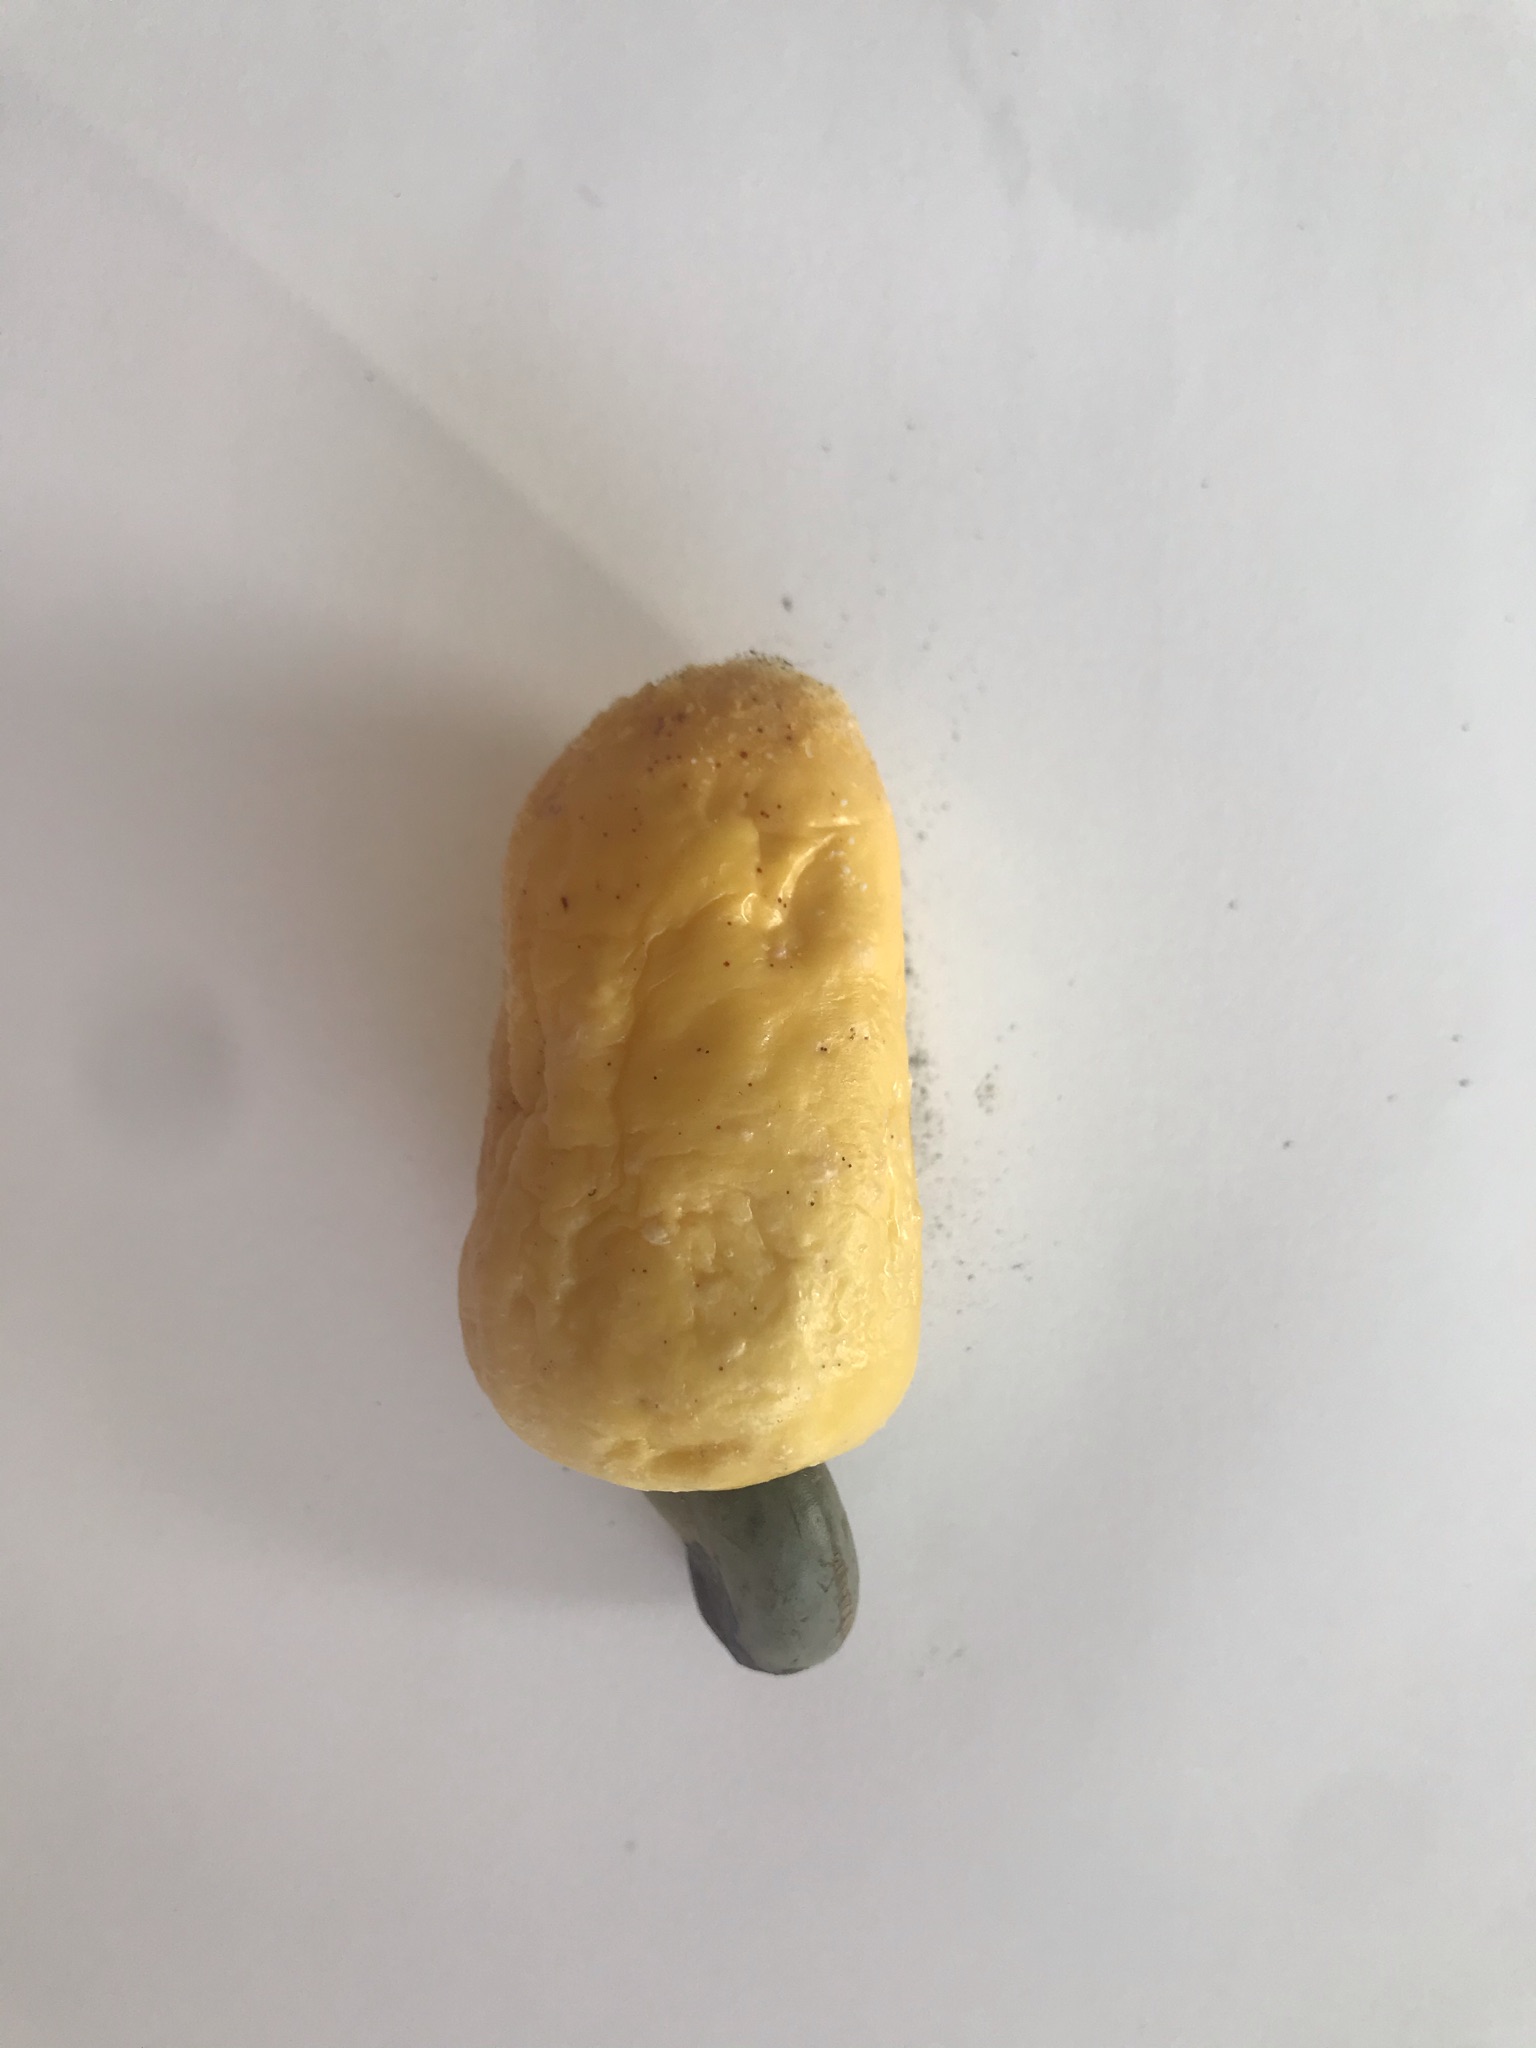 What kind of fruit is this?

caju amarelo
